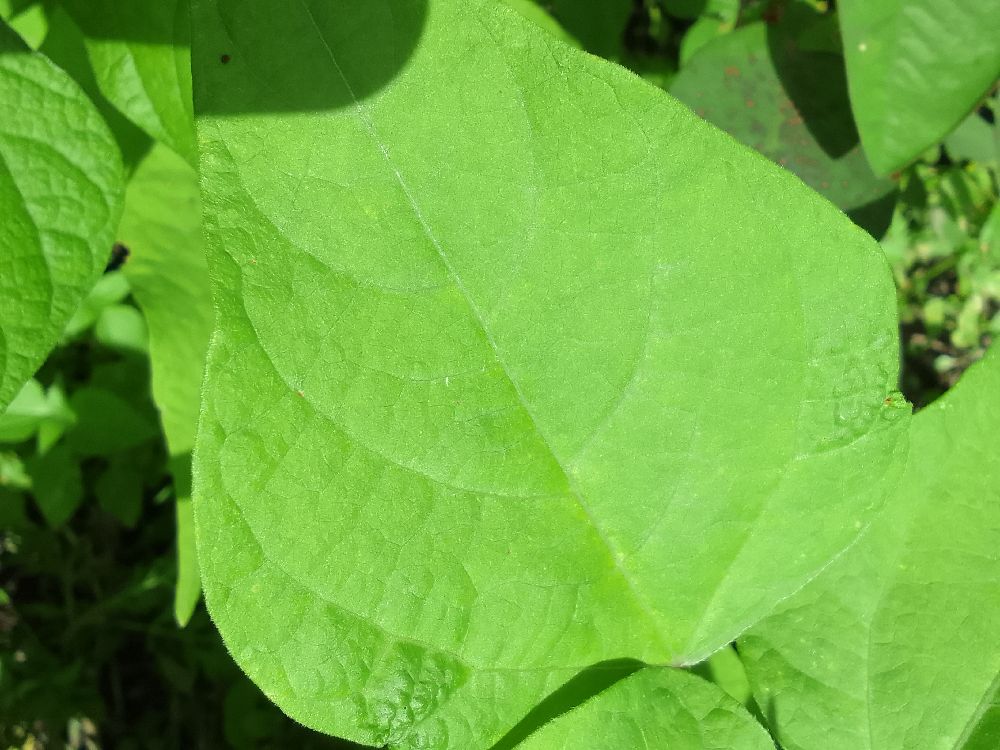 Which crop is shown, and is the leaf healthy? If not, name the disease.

common bean, healthy
